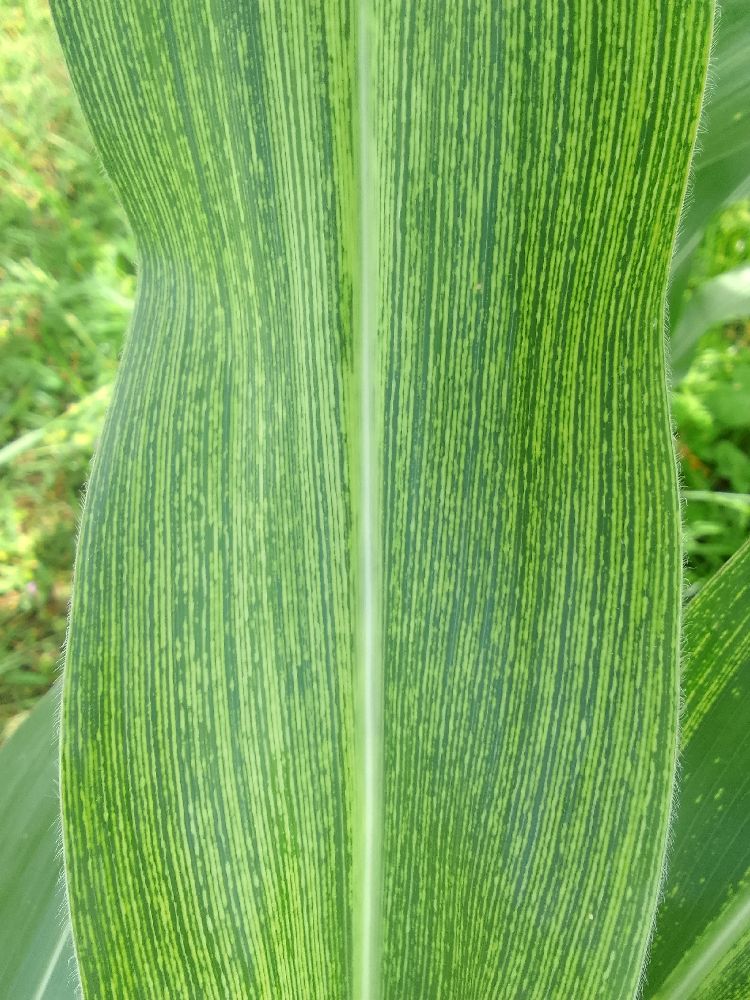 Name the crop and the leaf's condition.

maize, maize streak virus
